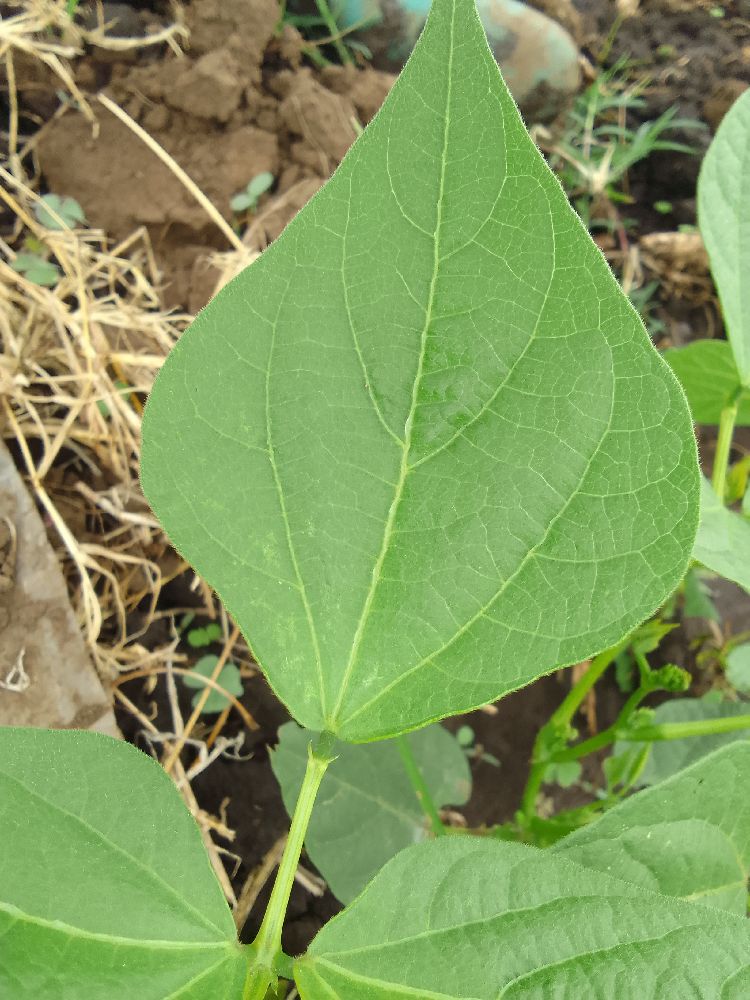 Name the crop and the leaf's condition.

common bean, healthy
